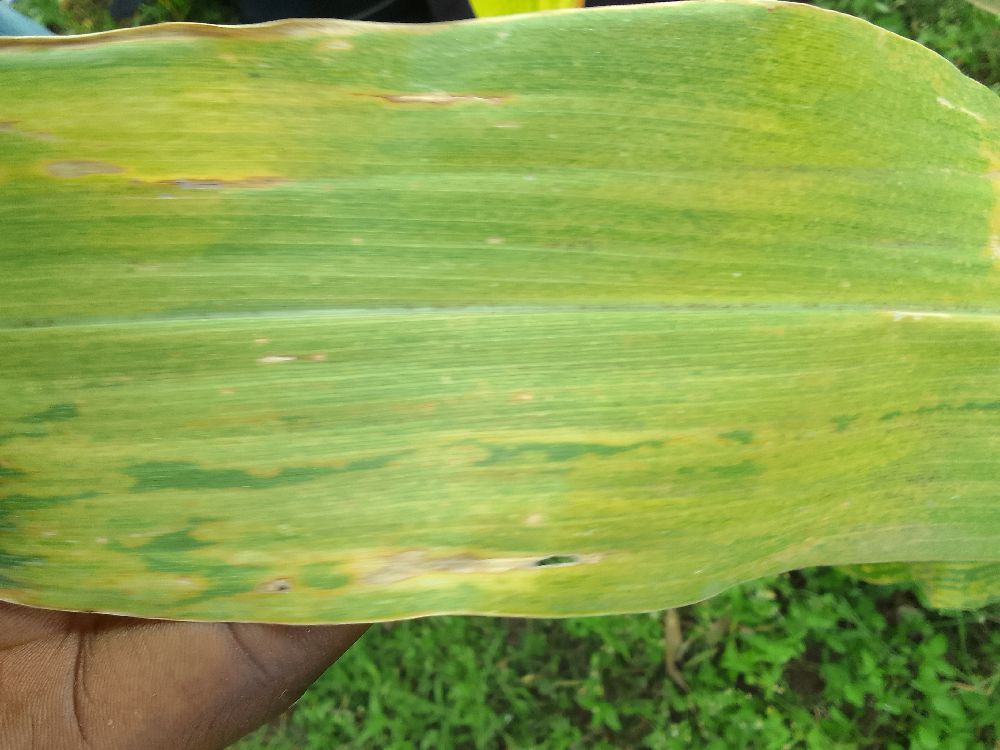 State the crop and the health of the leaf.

maize, maize lethal necrosis
